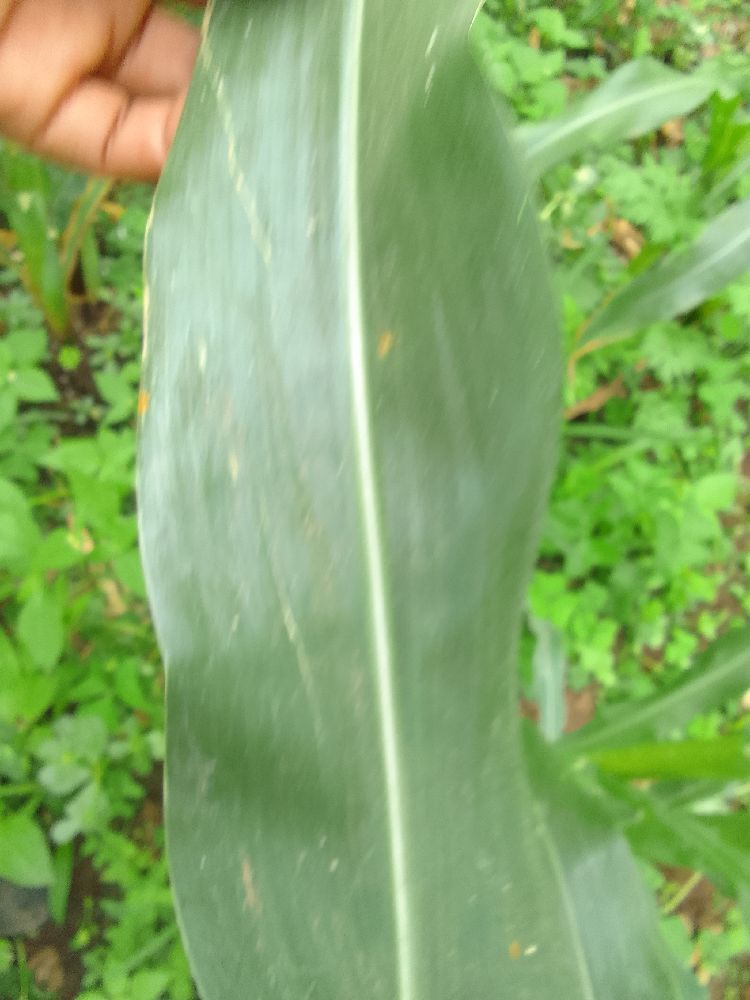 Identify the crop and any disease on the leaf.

maize, healthy
